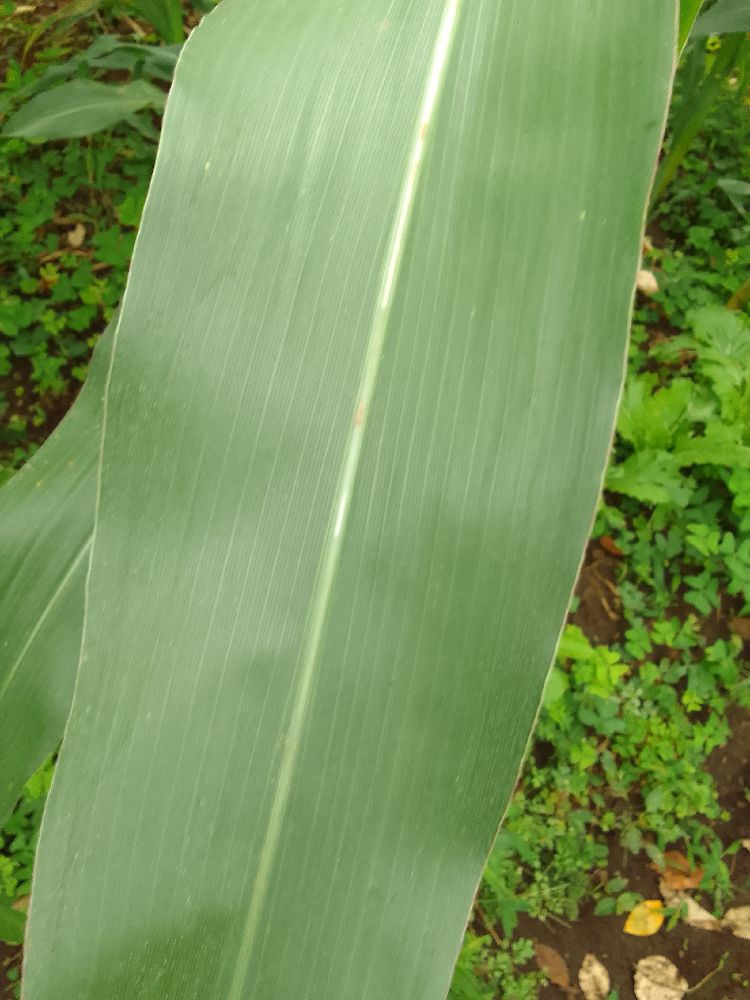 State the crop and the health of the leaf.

maize, healthy
